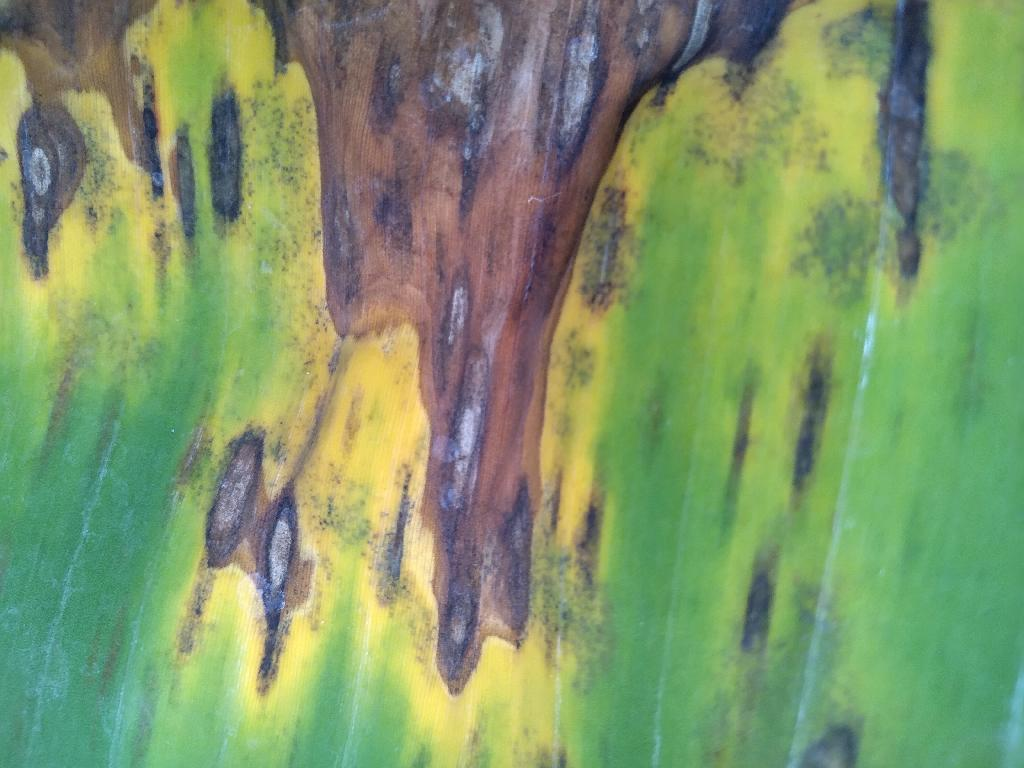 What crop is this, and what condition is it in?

banana, black sigatoka
